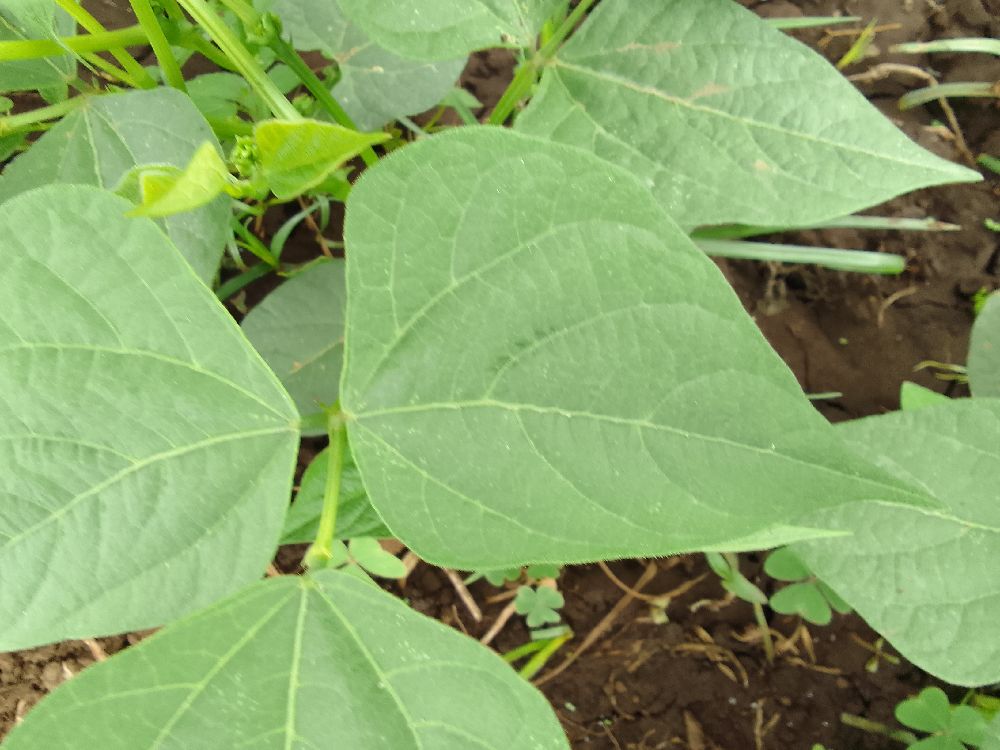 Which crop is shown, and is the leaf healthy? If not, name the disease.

common bean, healthy
